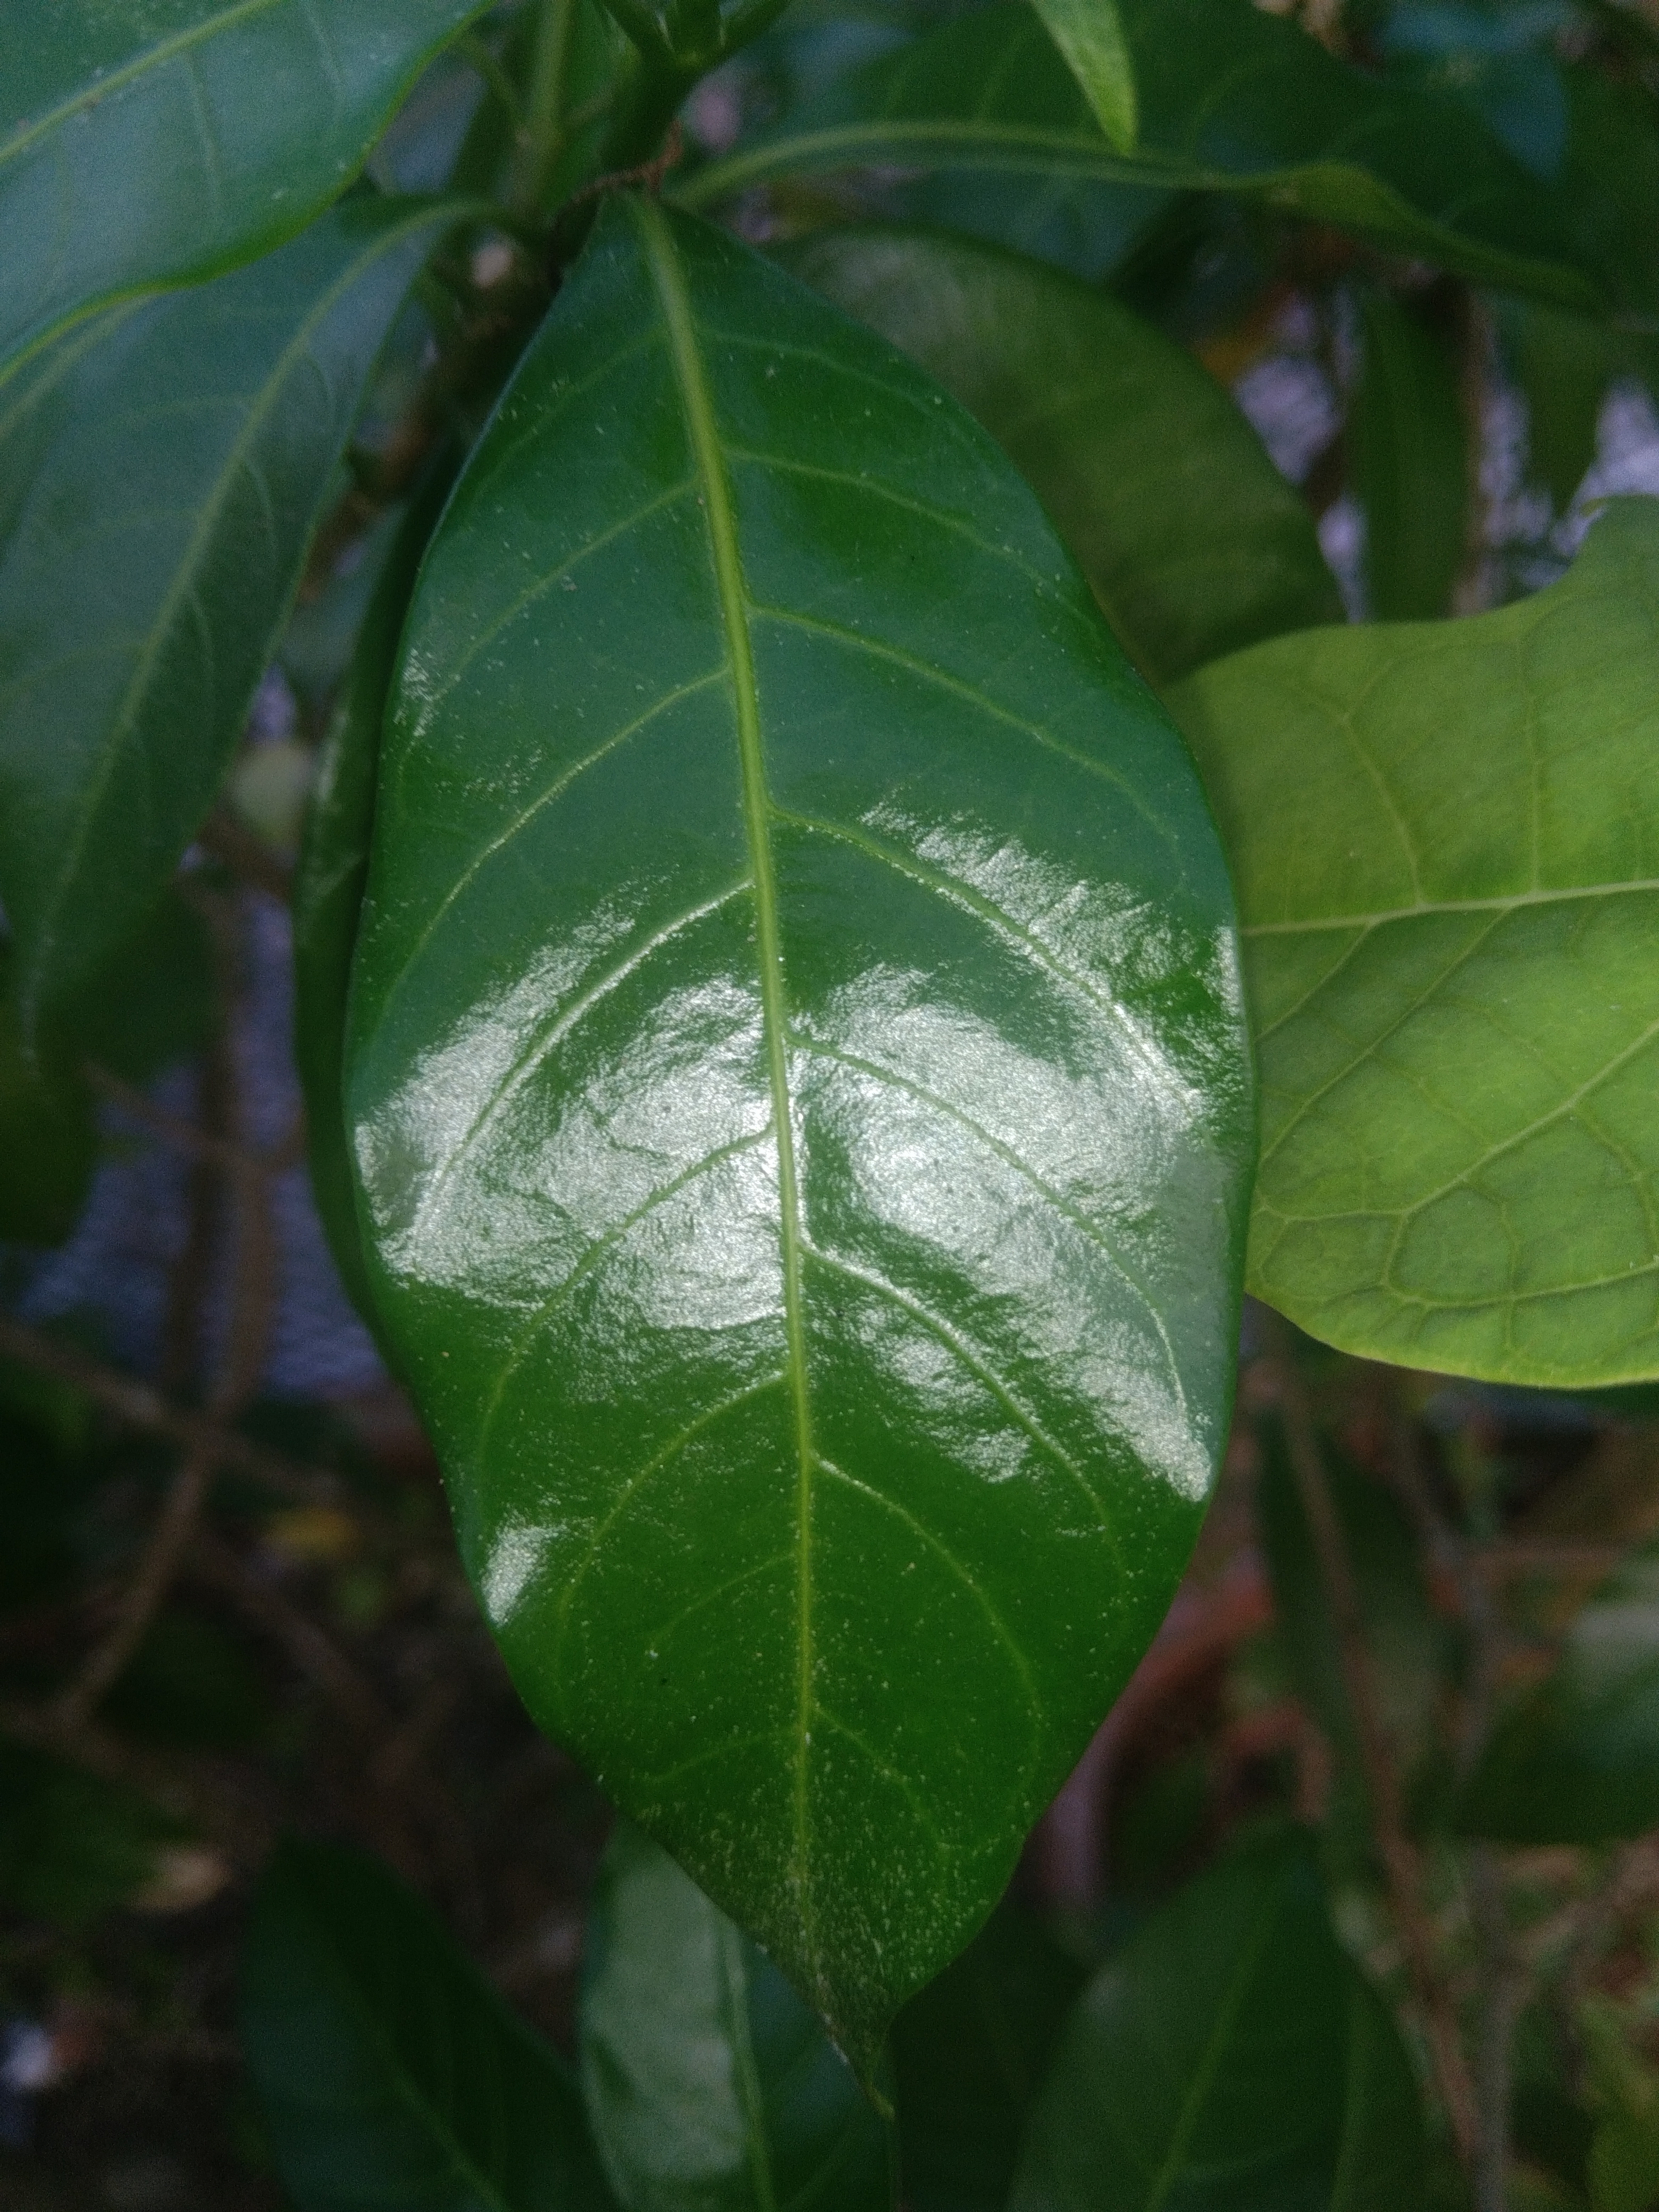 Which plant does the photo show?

togor
